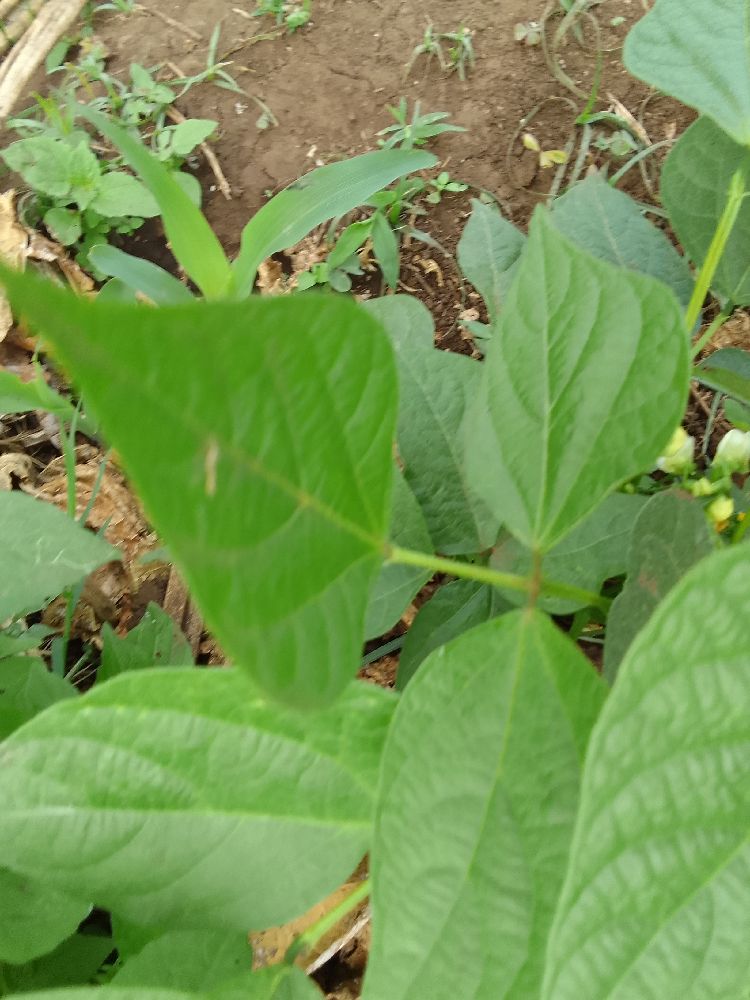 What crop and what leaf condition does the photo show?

common bean, healthy
